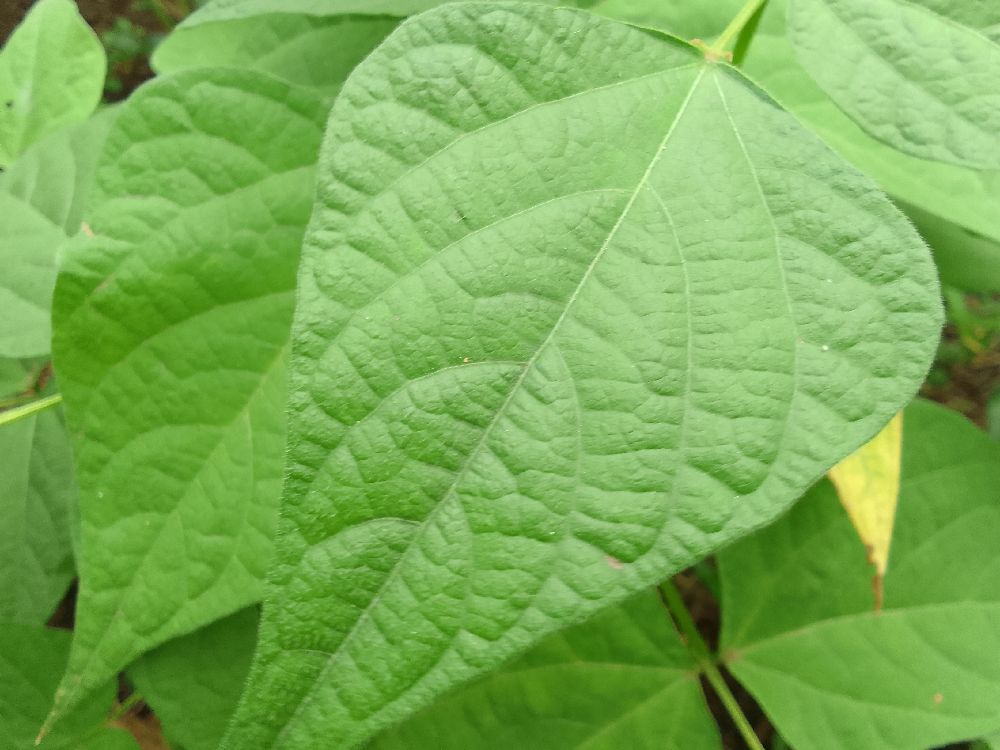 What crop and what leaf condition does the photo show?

common bean, healthy
